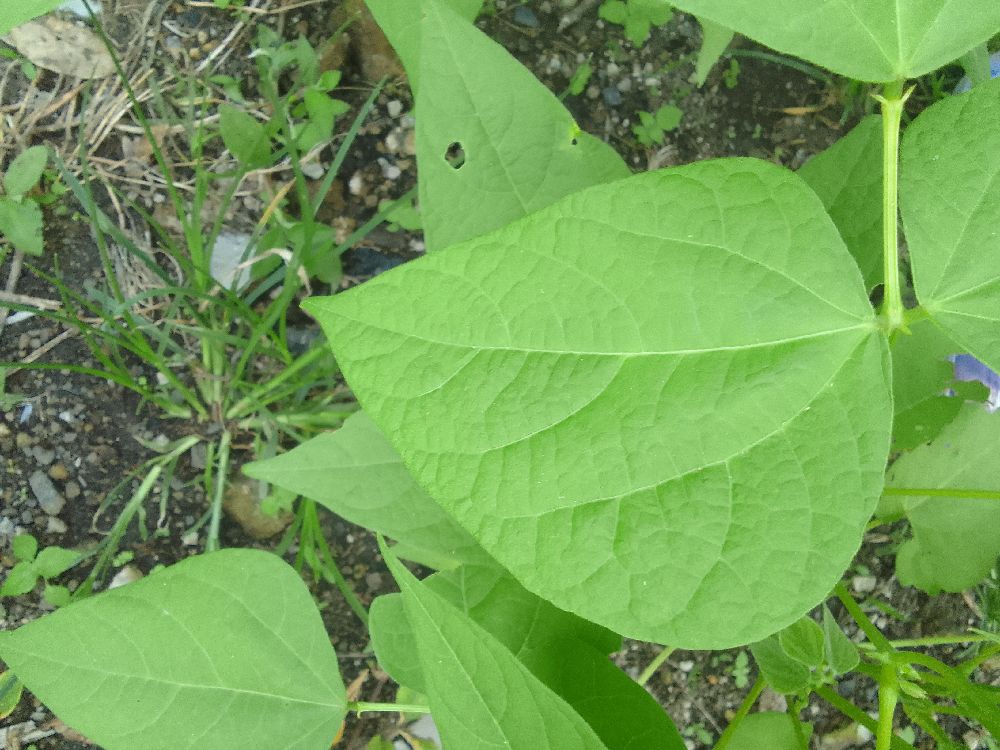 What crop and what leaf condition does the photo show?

common bean, healthy
